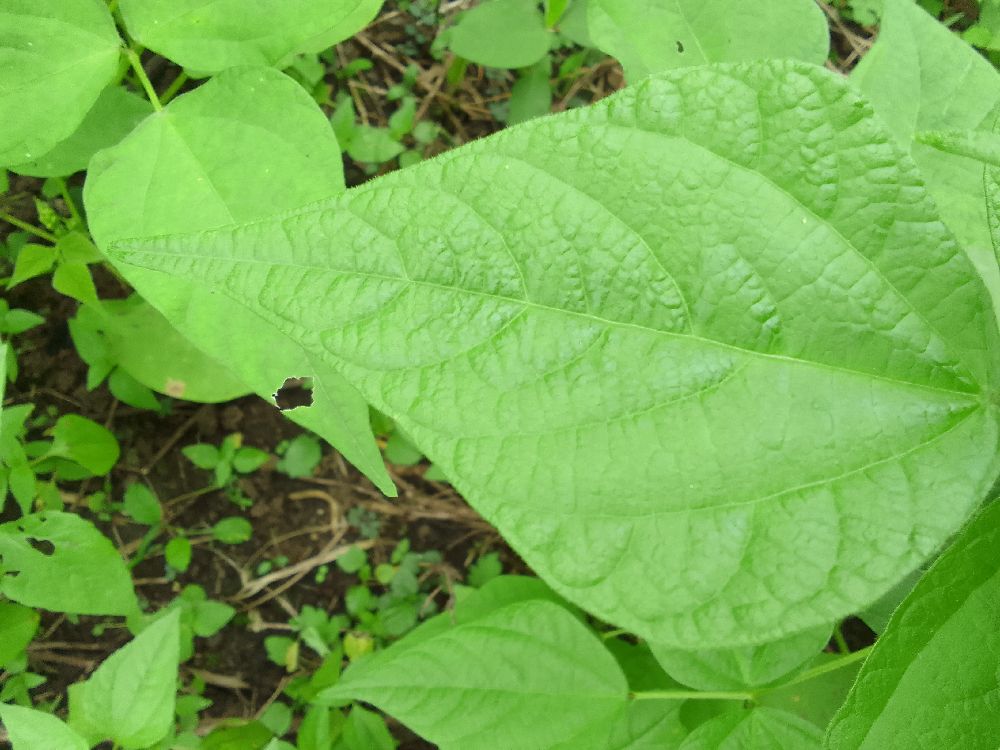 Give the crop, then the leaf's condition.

common bean, healthy
